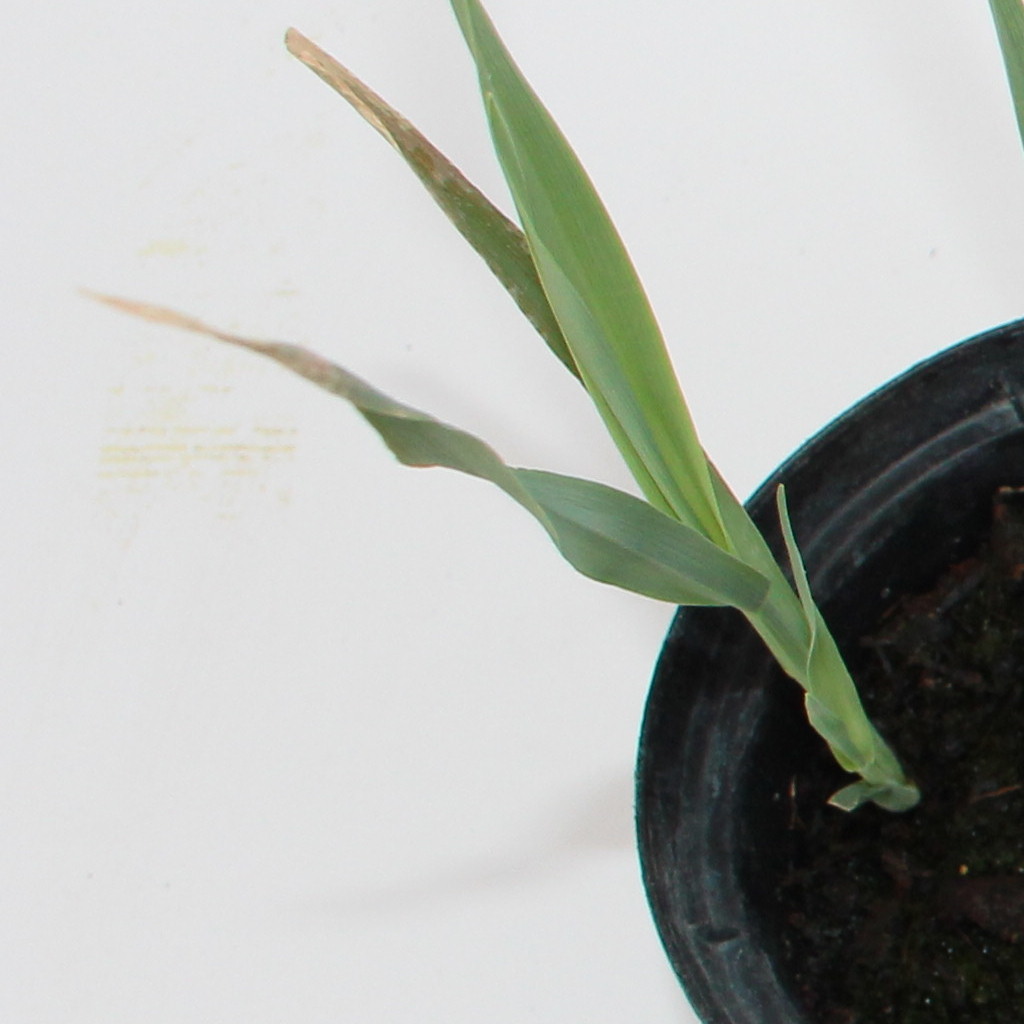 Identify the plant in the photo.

Avena sterilis
